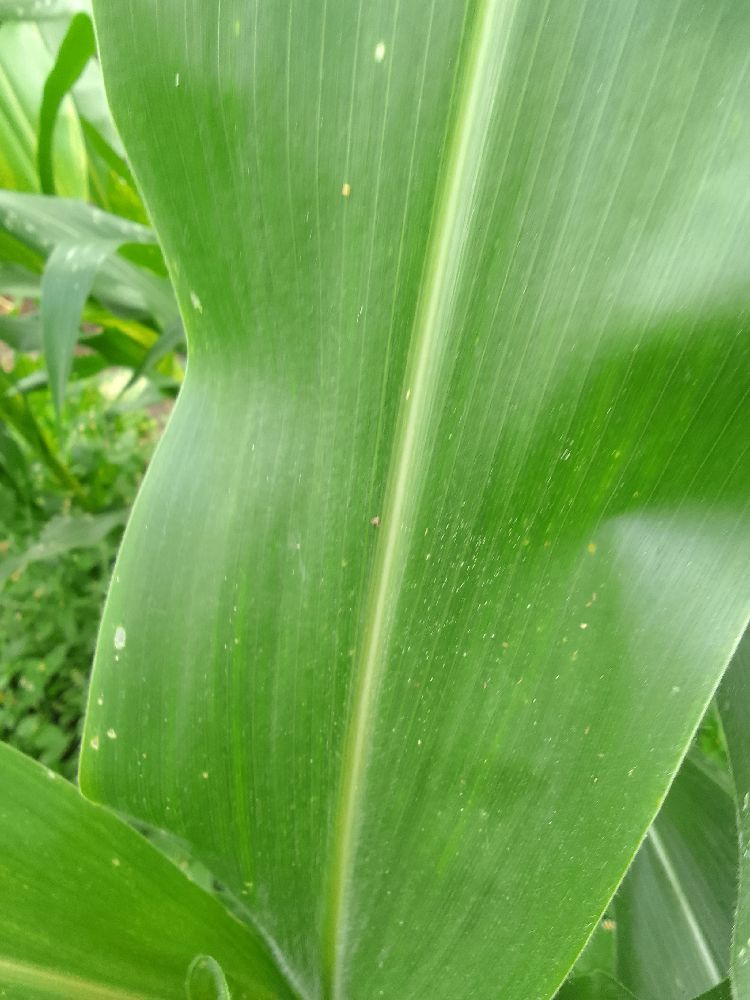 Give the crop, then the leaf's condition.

maize, healthy
